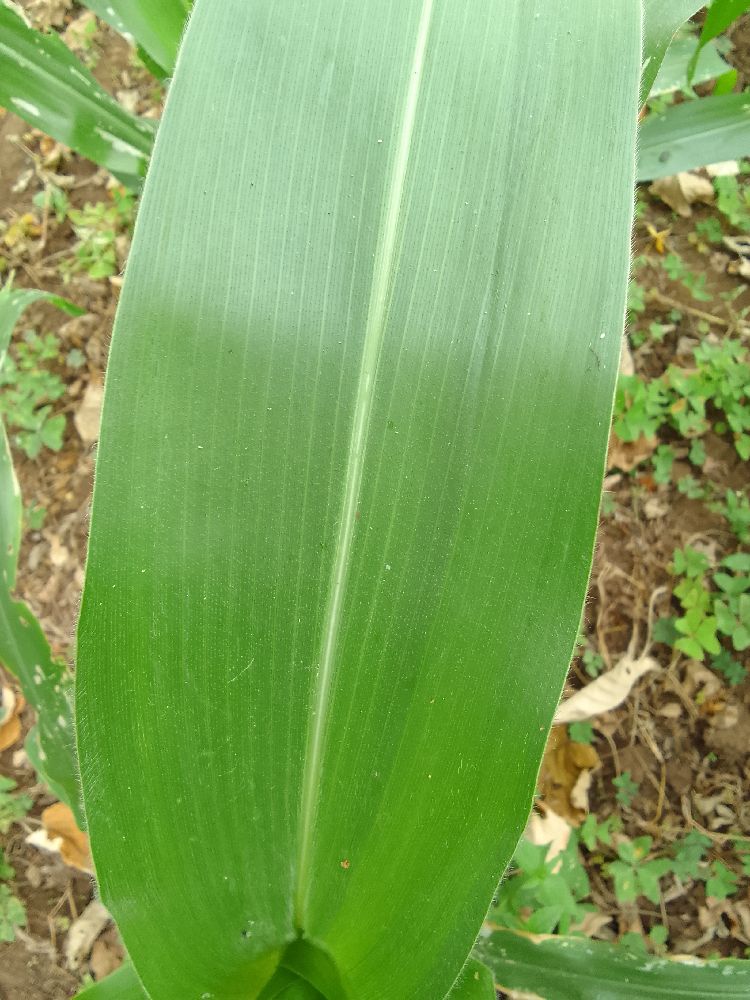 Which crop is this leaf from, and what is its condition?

maize, healthy
